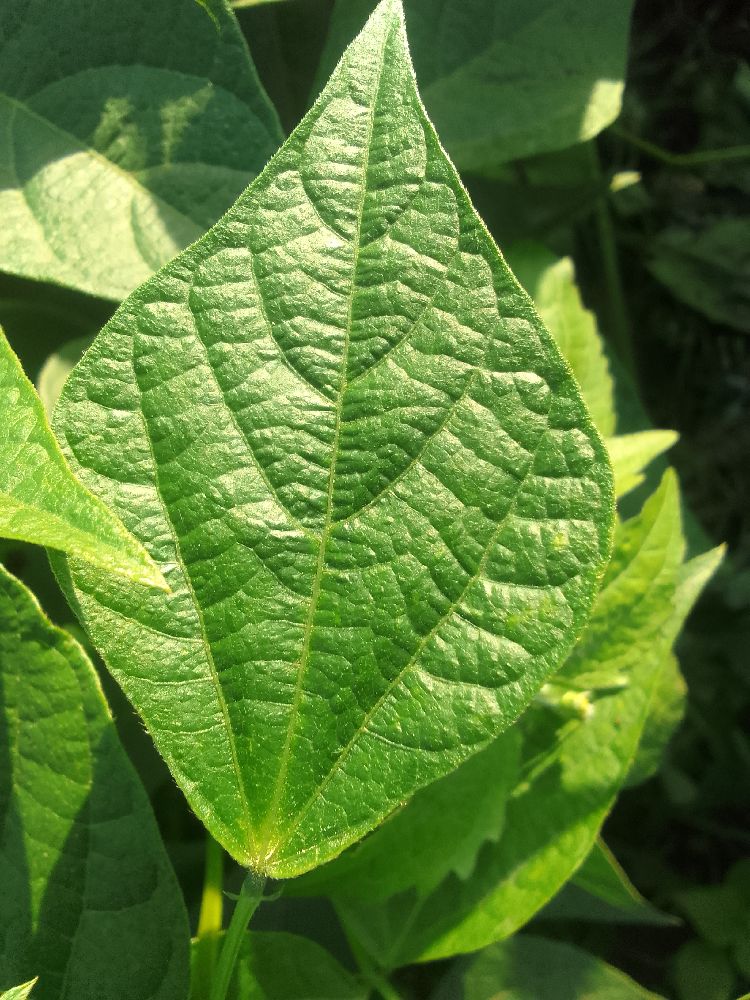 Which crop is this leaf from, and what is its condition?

common bean, healthy
